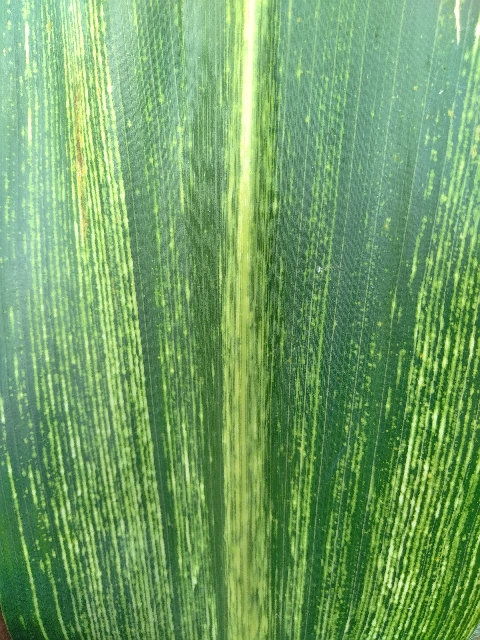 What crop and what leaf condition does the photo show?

maize, maize streak virus
